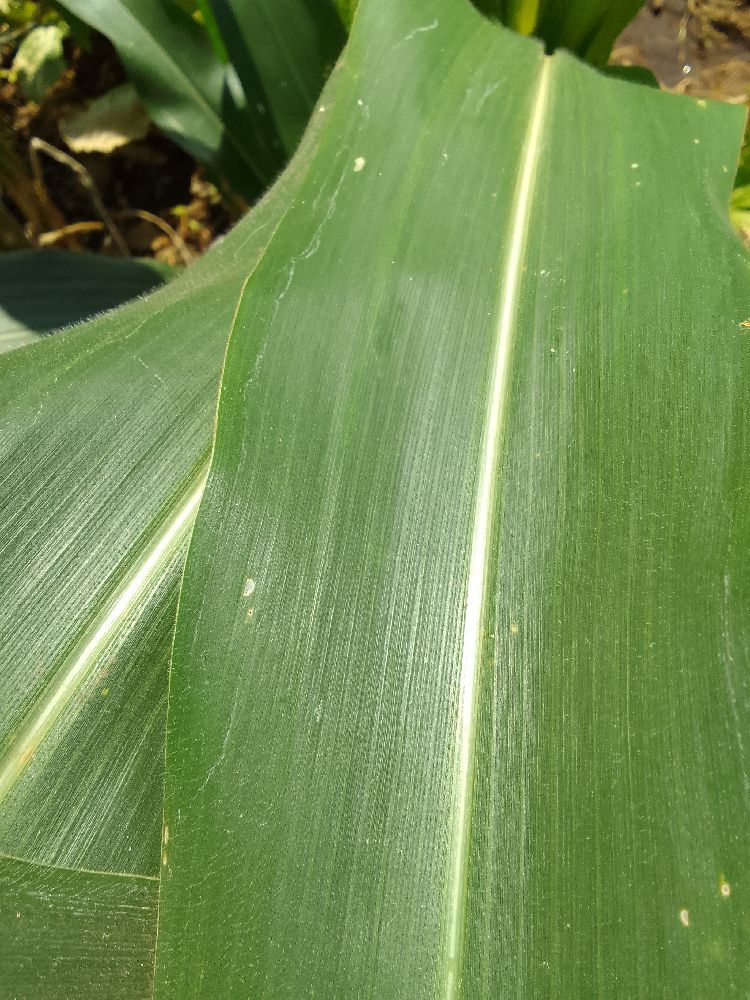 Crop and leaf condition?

maize, healthy
